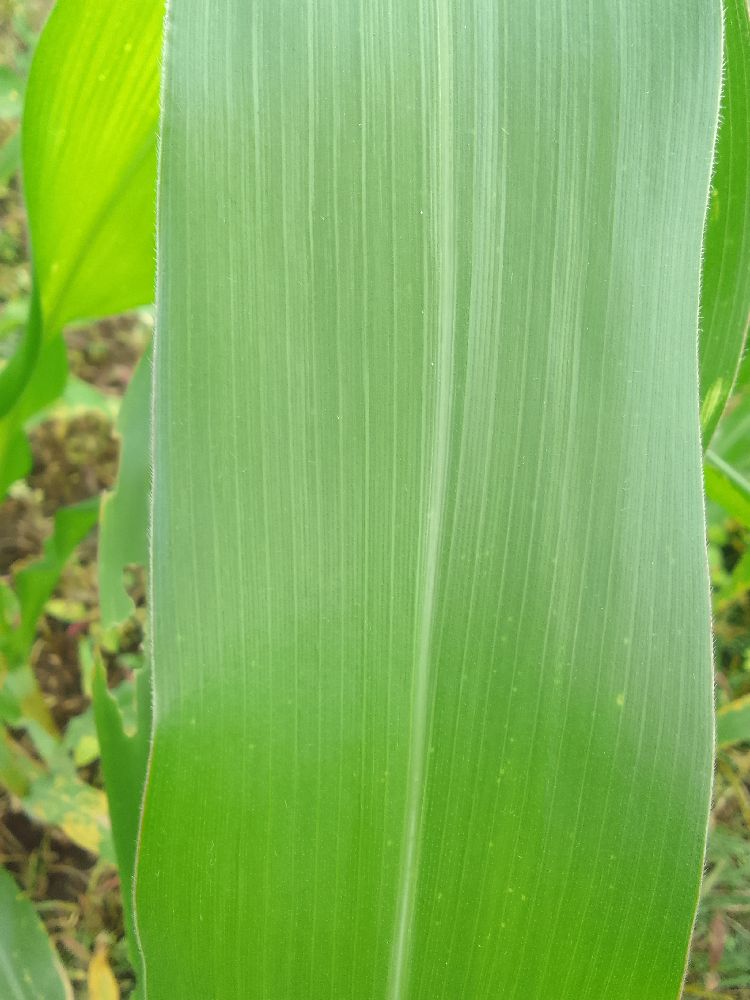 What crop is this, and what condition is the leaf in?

maize, healthy
